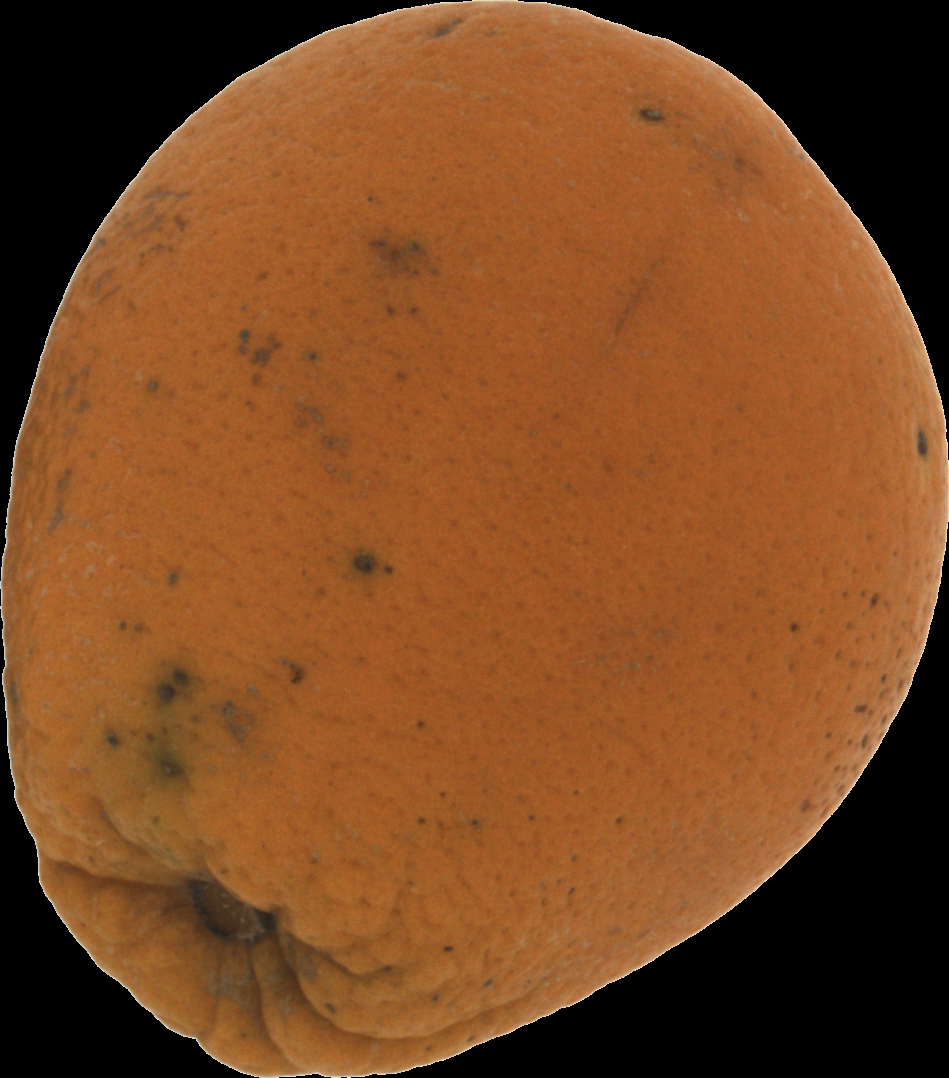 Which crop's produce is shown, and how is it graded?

orange, bad
